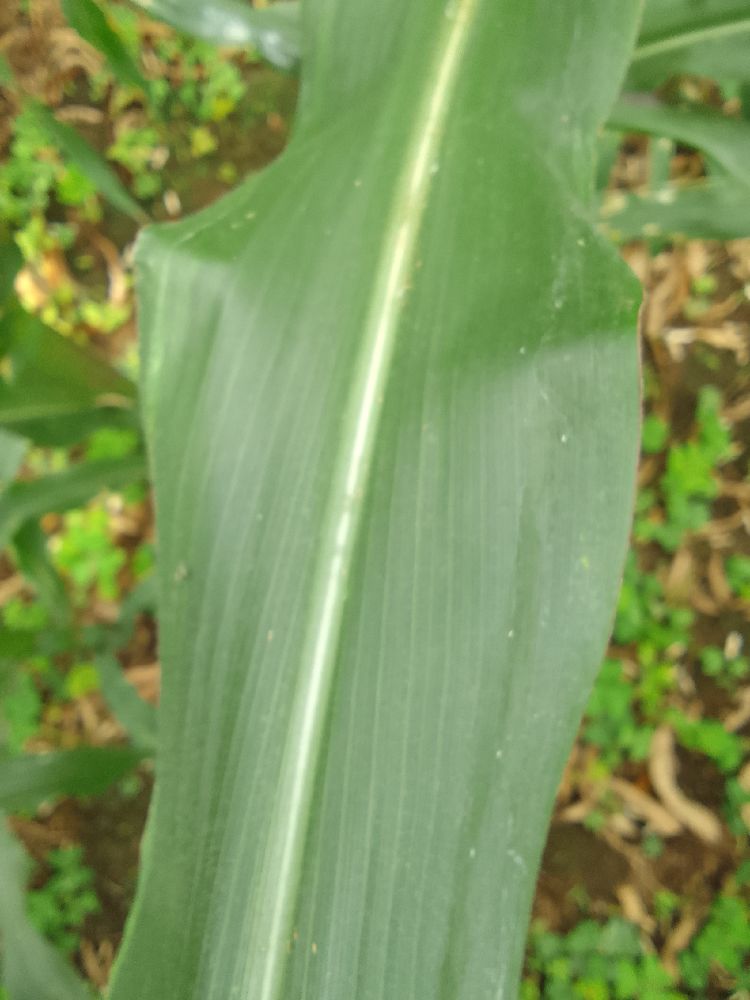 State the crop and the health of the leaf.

maize, healthy
